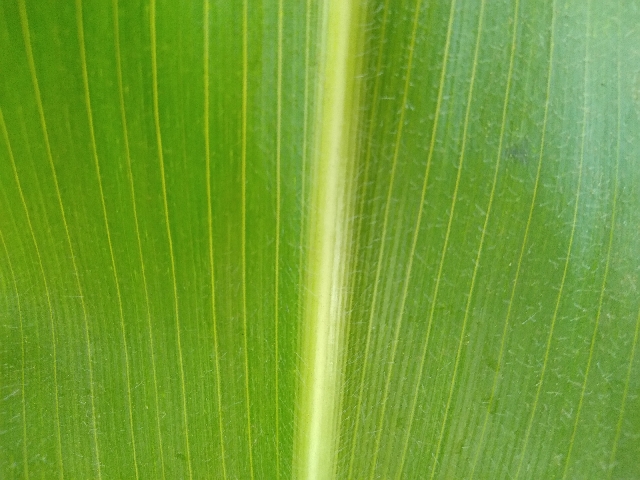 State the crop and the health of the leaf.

maize, healthy
